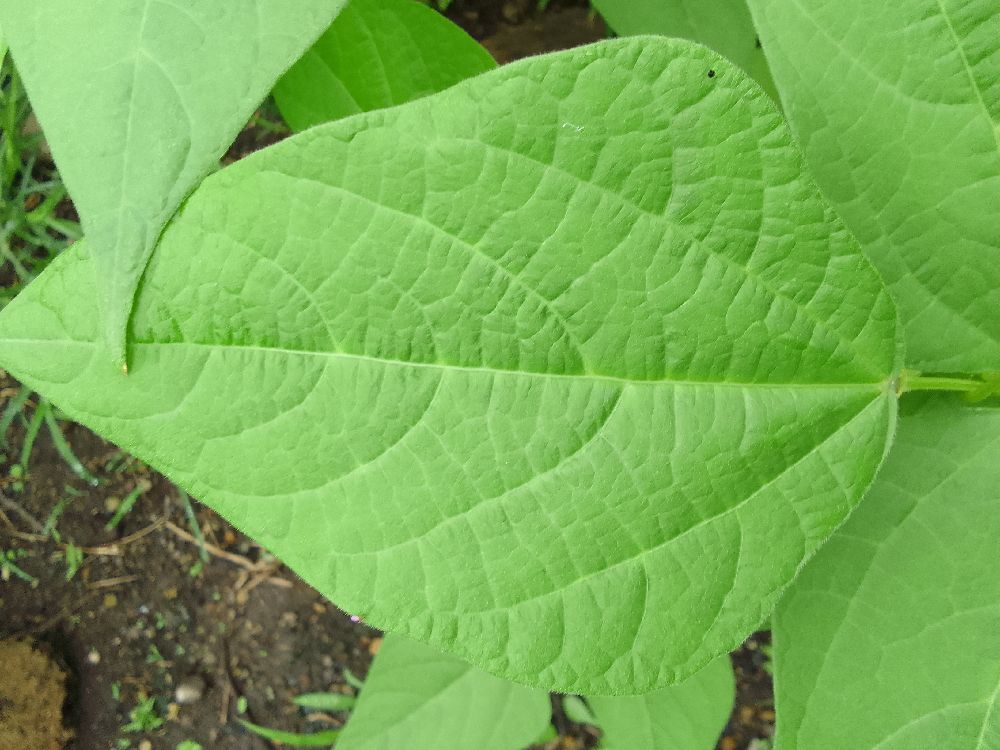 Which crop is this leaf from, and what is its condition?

common bean, healthy
